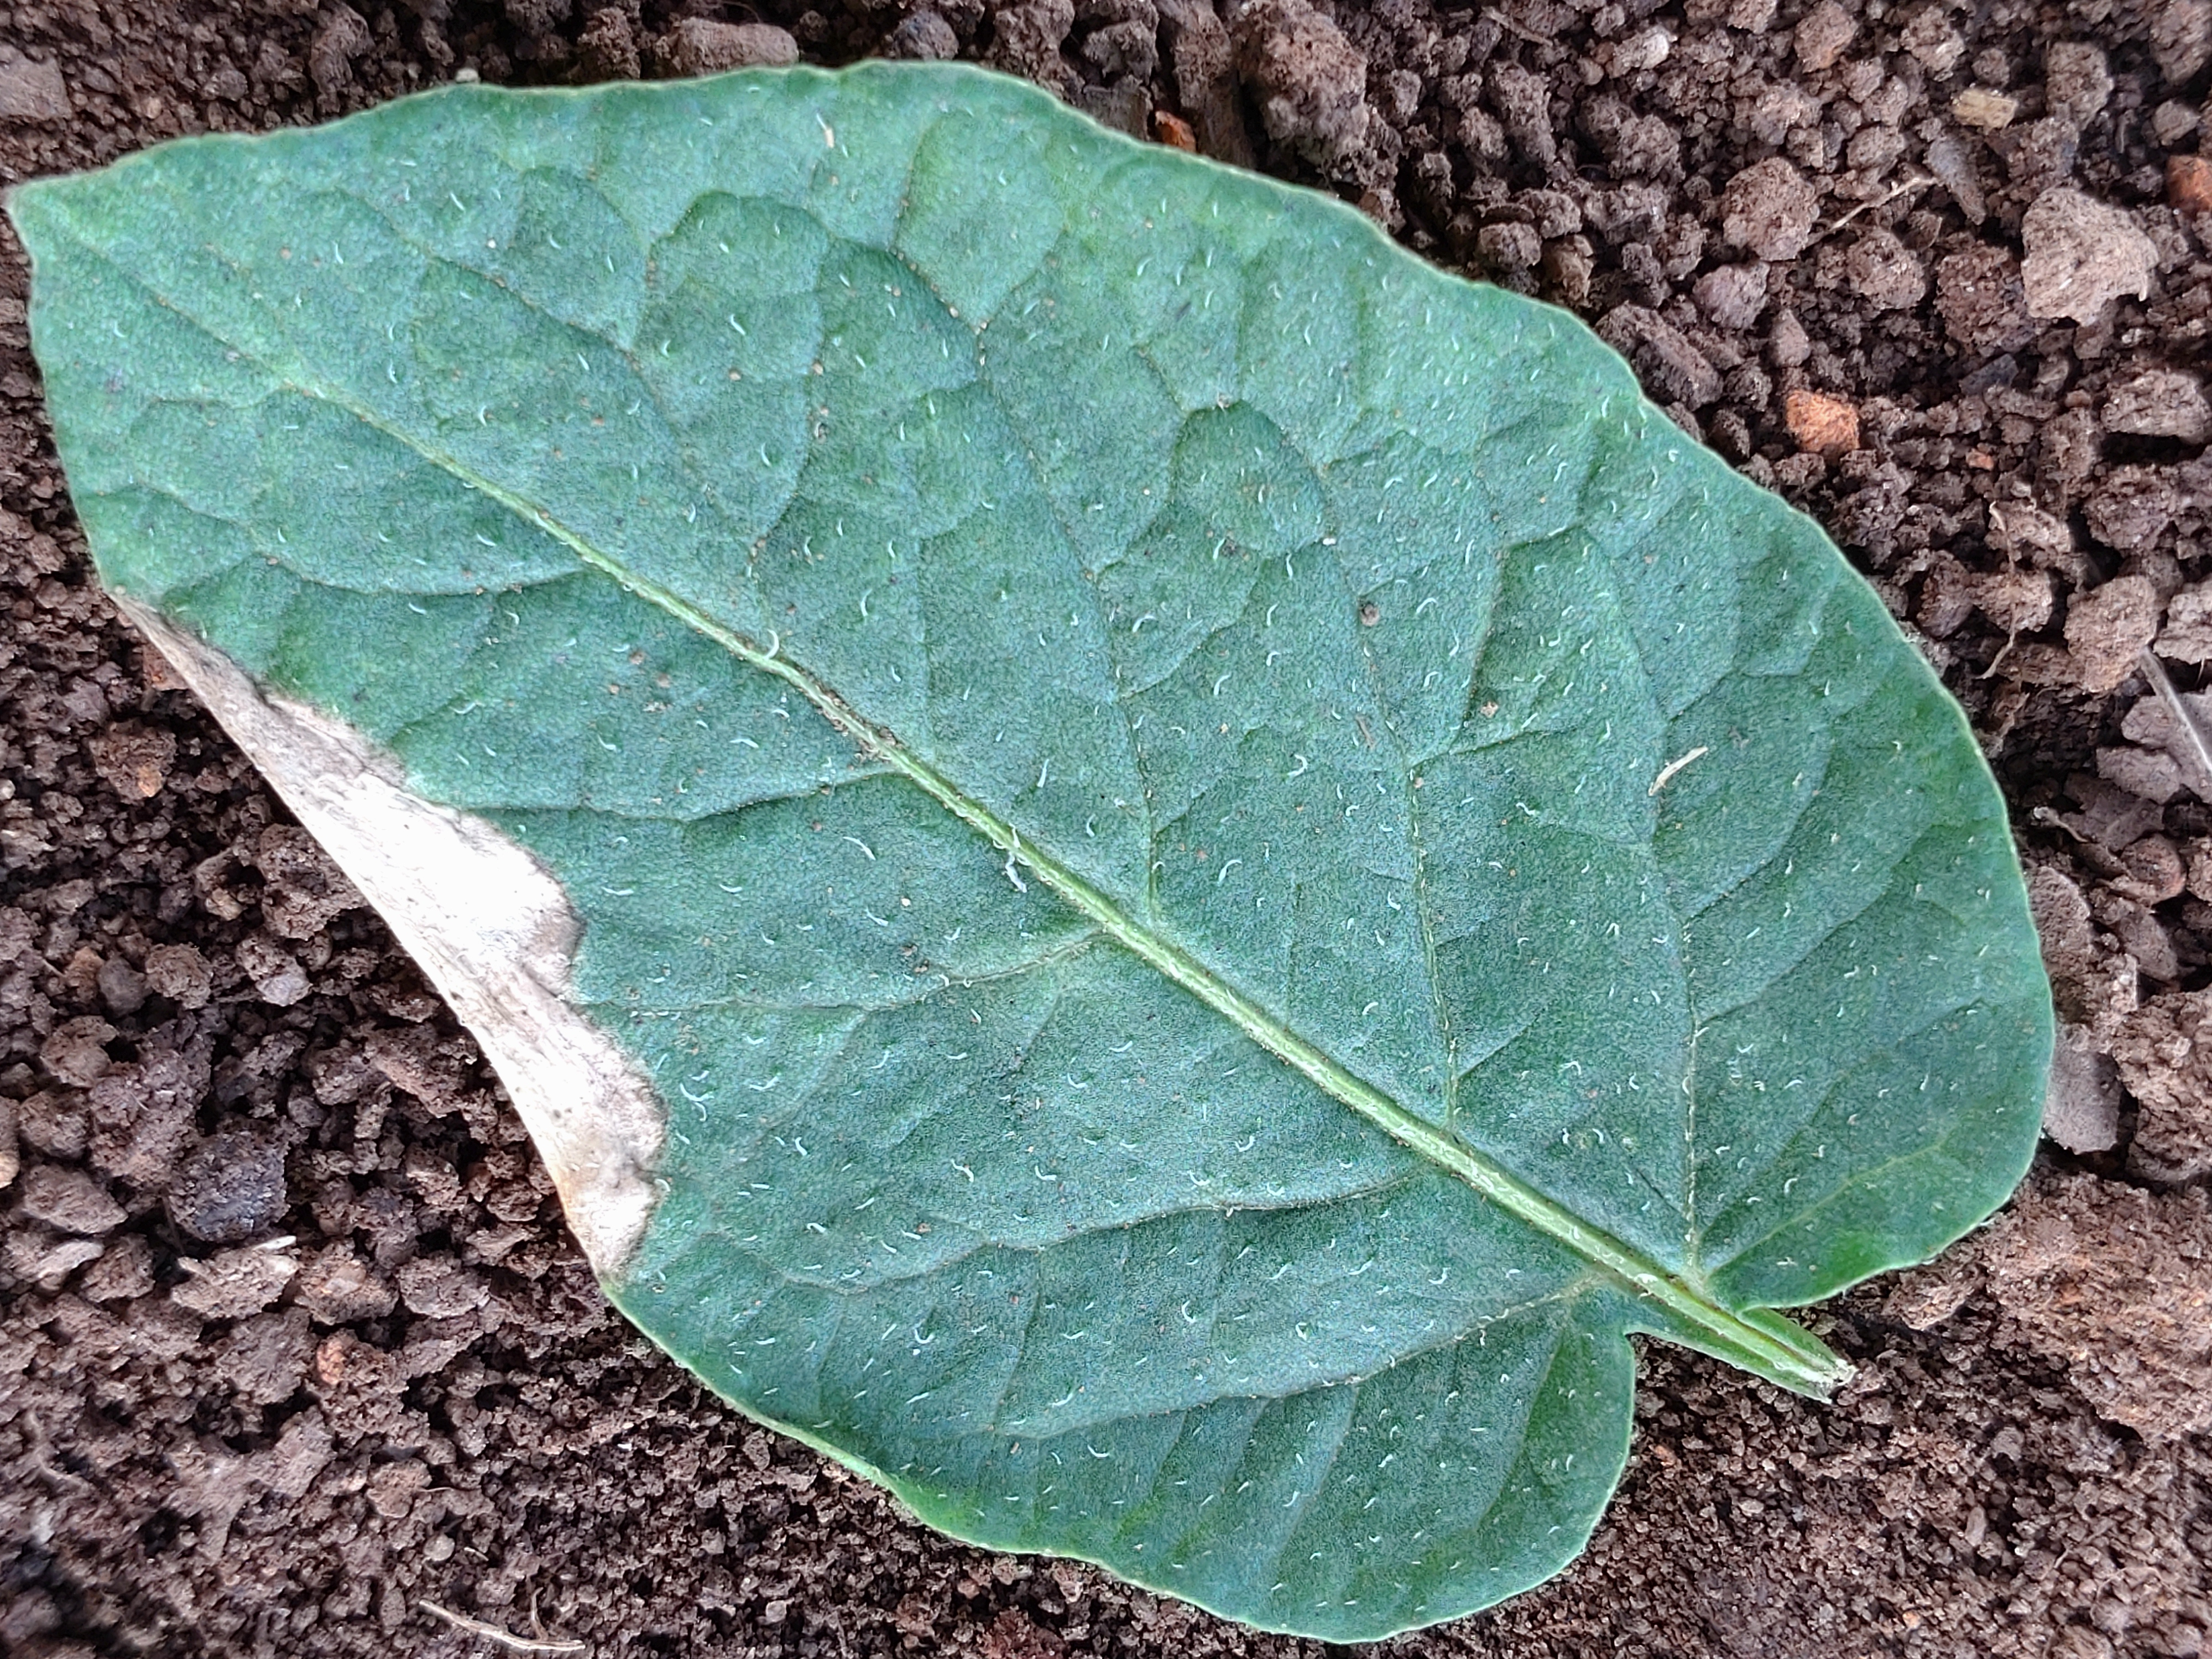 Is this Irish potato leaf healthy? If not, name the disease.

early blight
